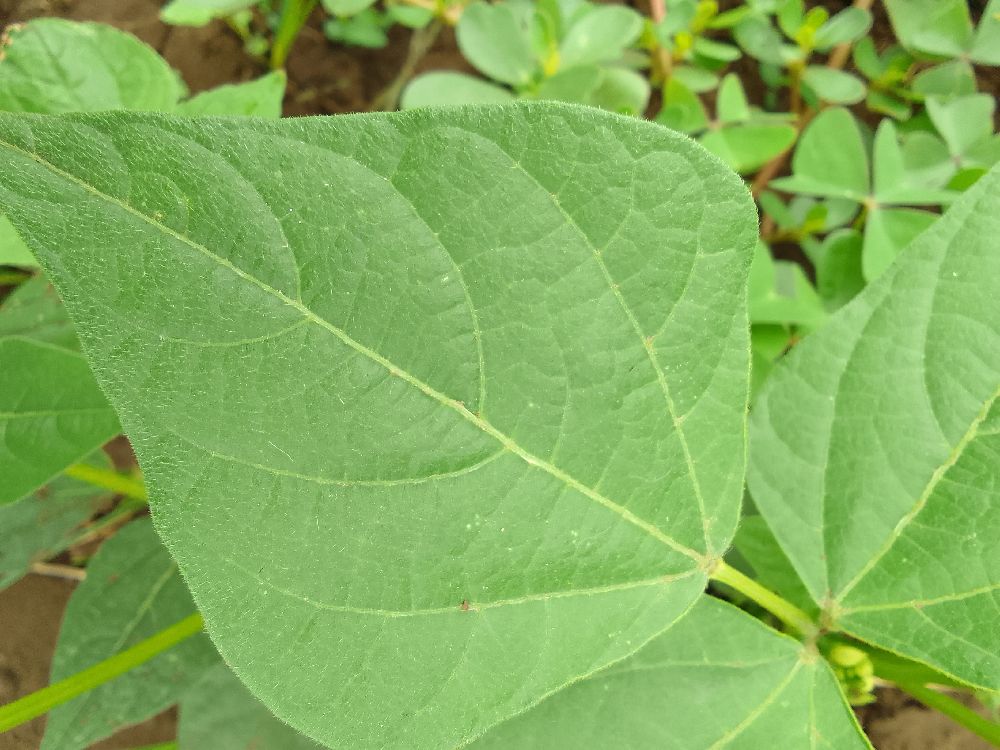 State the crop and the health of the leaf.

common bean, healthy
